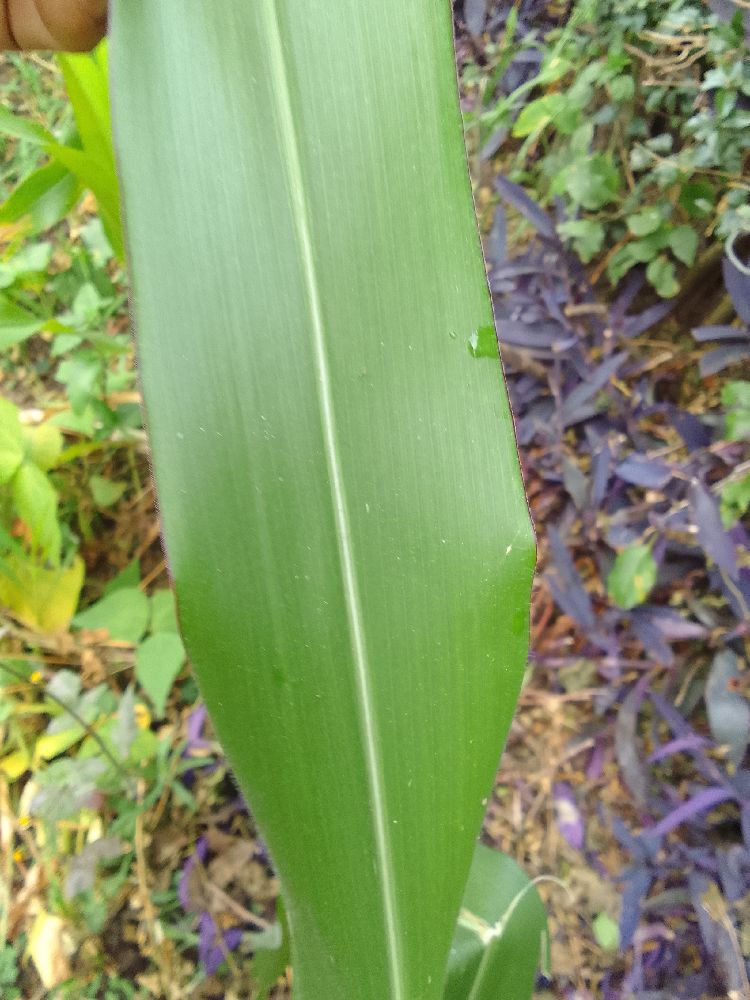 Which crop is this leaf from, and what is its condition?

maize, healthy
